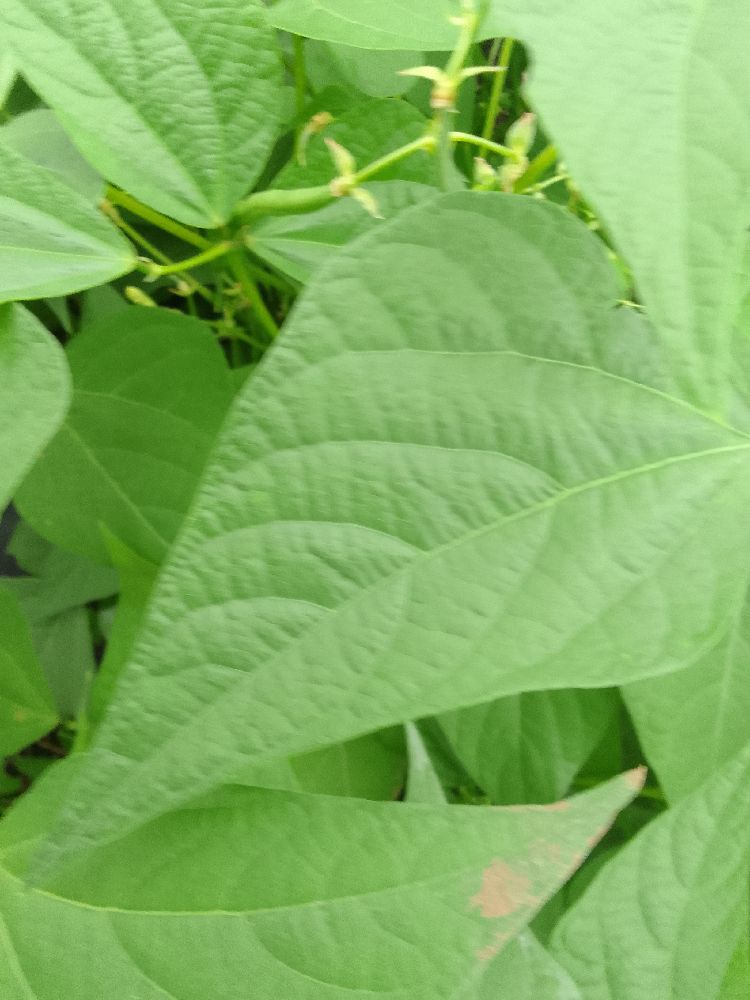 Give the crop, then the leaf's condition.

common bean, healthy
